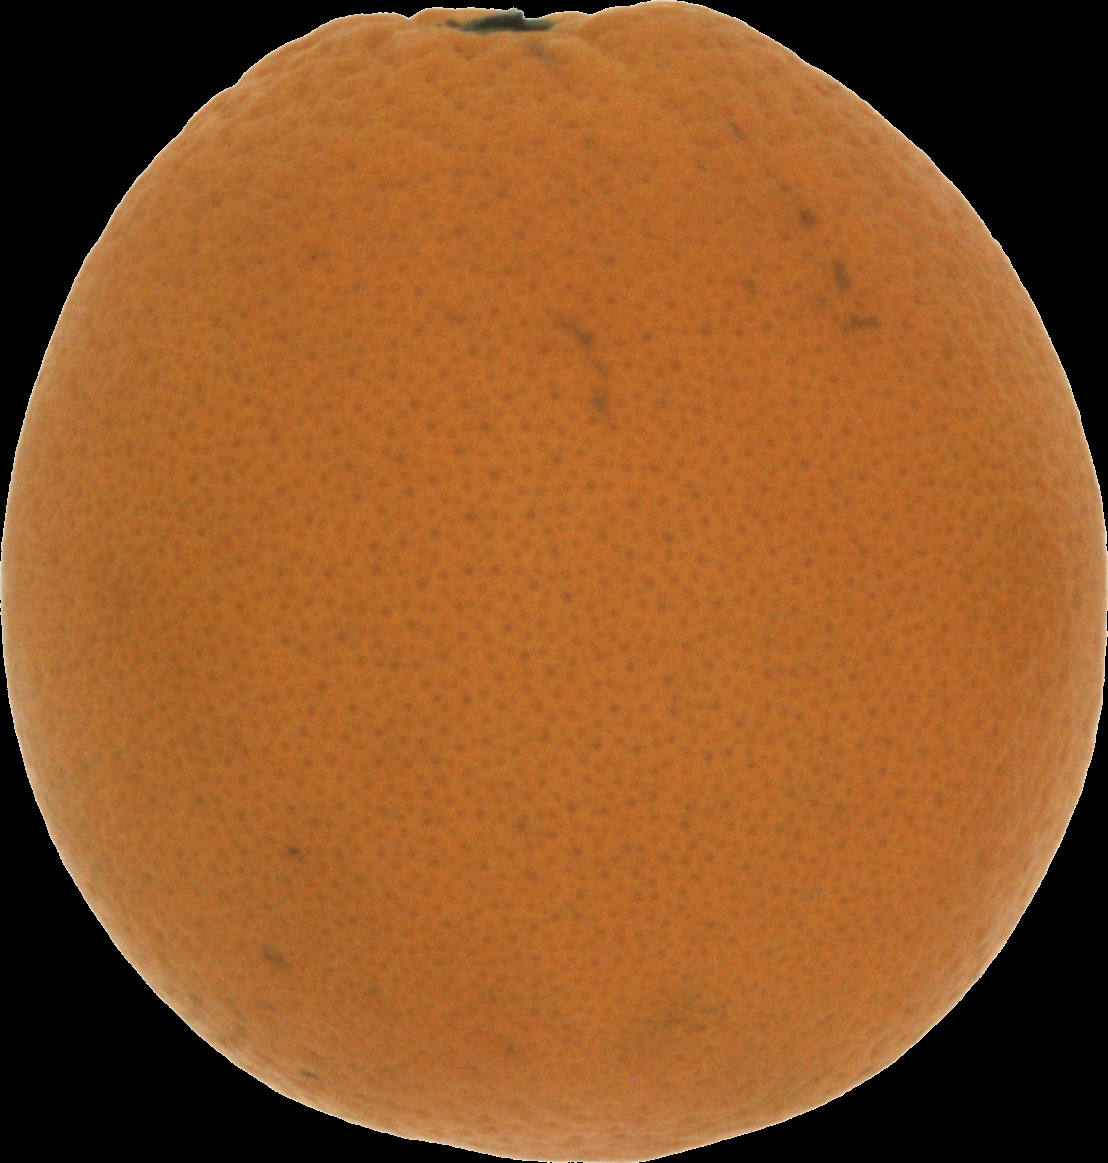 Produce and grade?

orange, good
